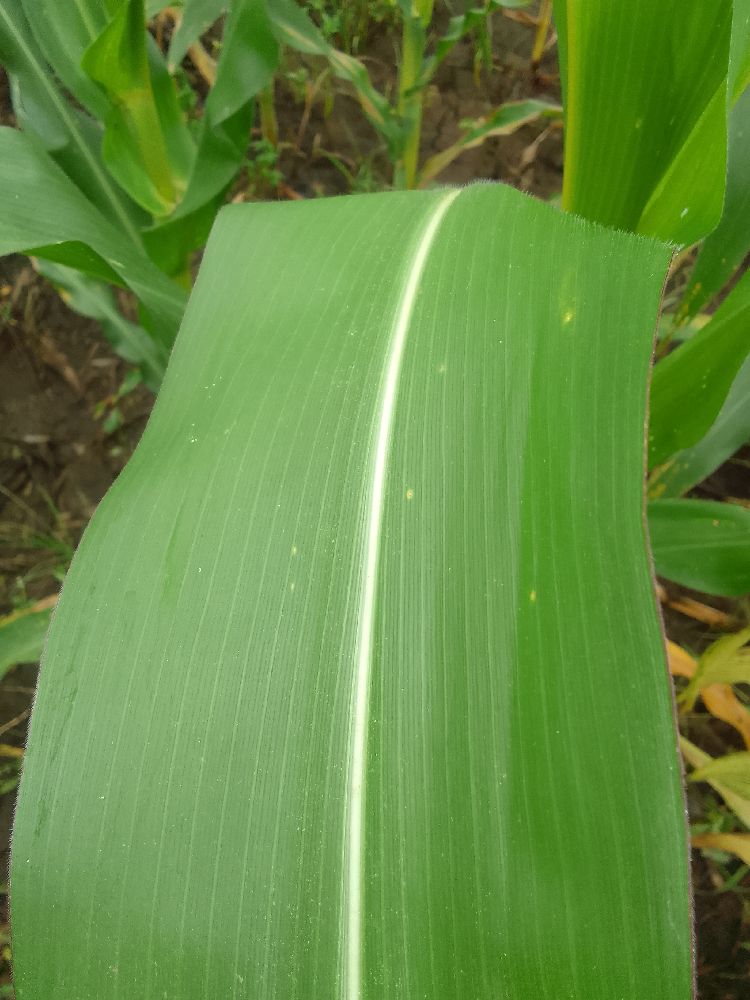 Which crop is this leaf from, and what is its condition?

maize, healthy
